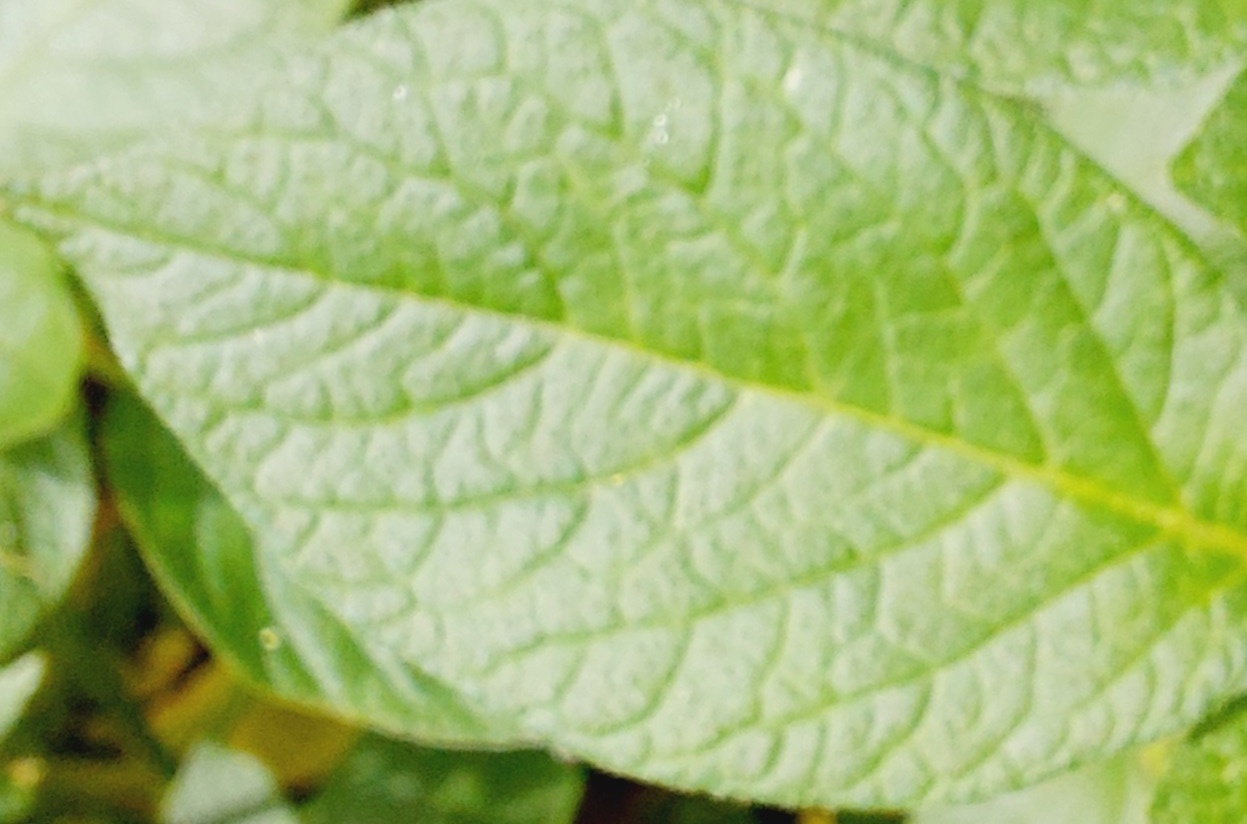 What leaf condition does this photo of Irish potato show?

healthy
